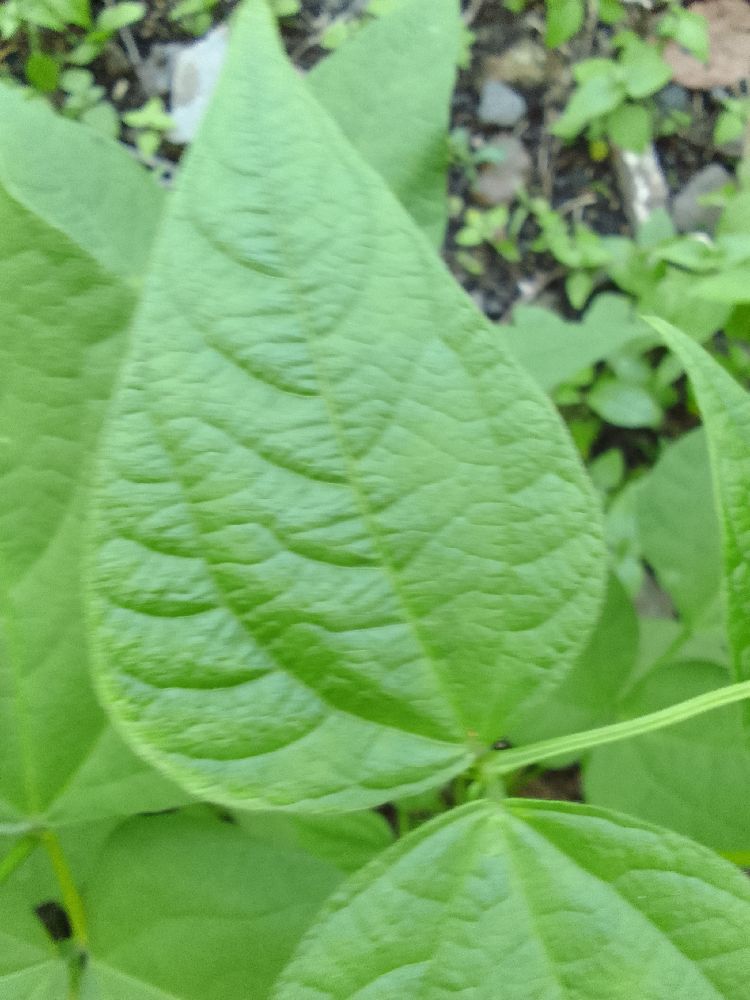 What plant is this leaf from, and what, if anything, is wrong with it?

common bean, healthy
